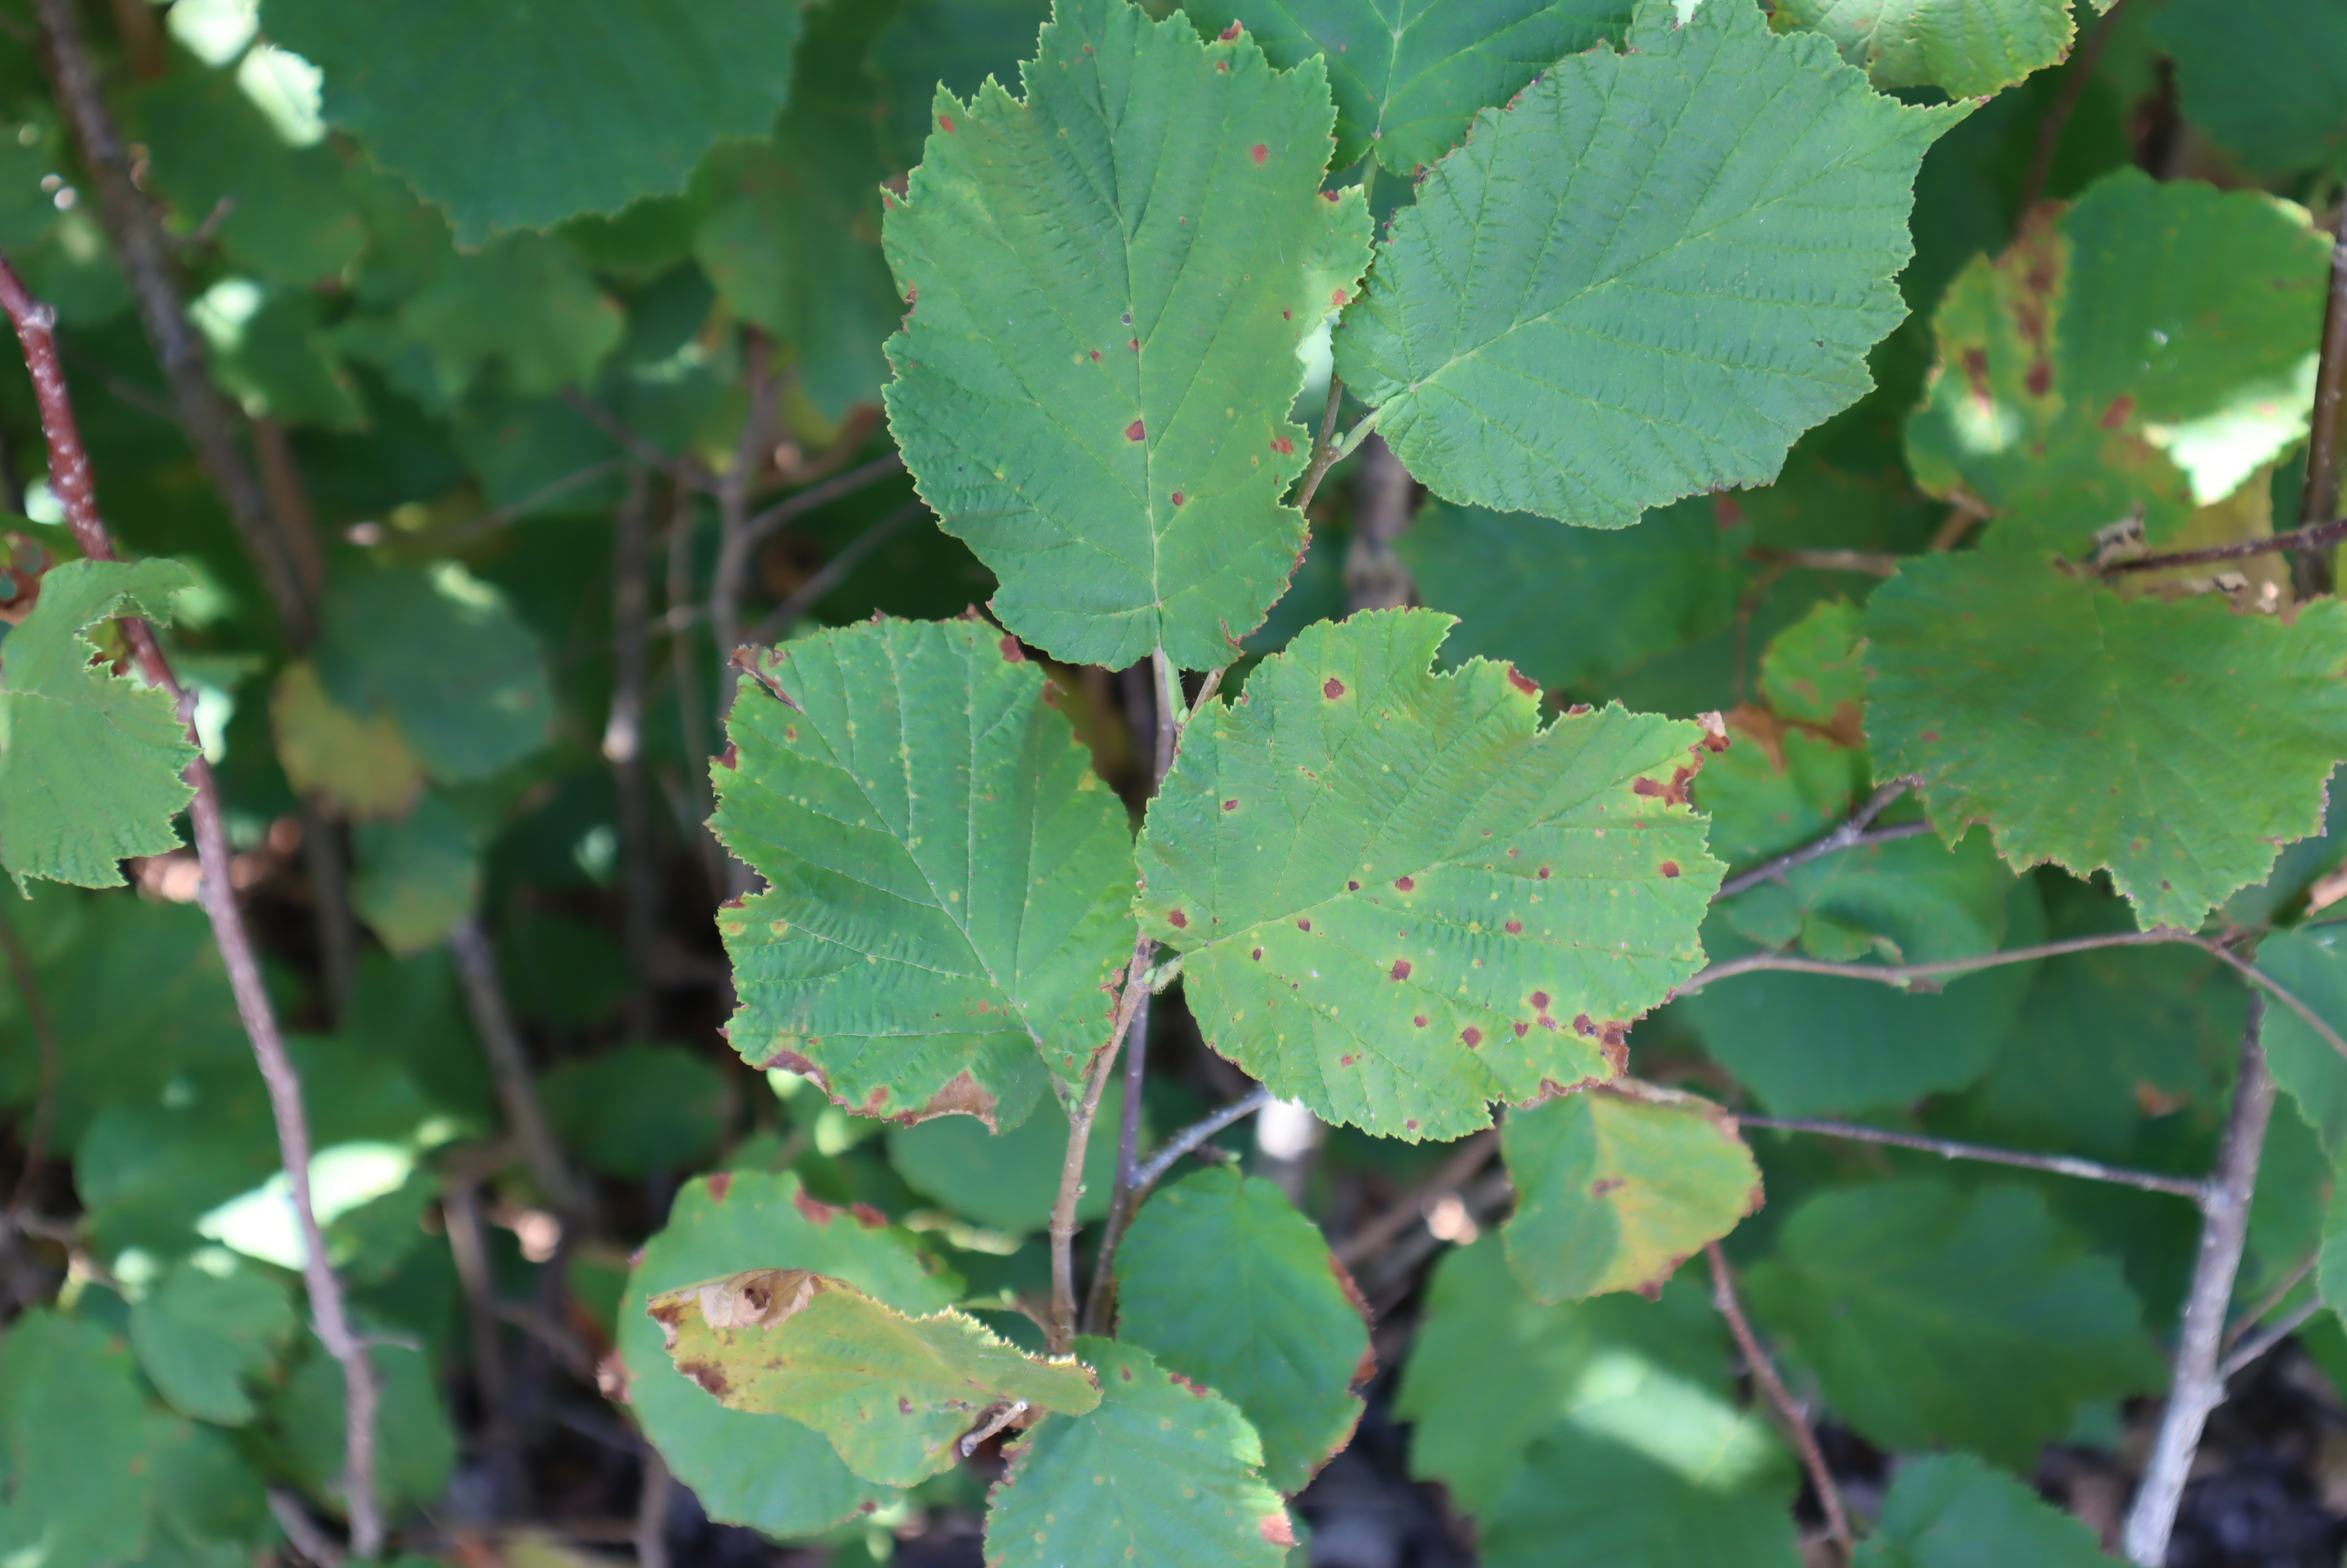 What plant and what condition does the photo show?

hazel, bacterial spot, sunburn
